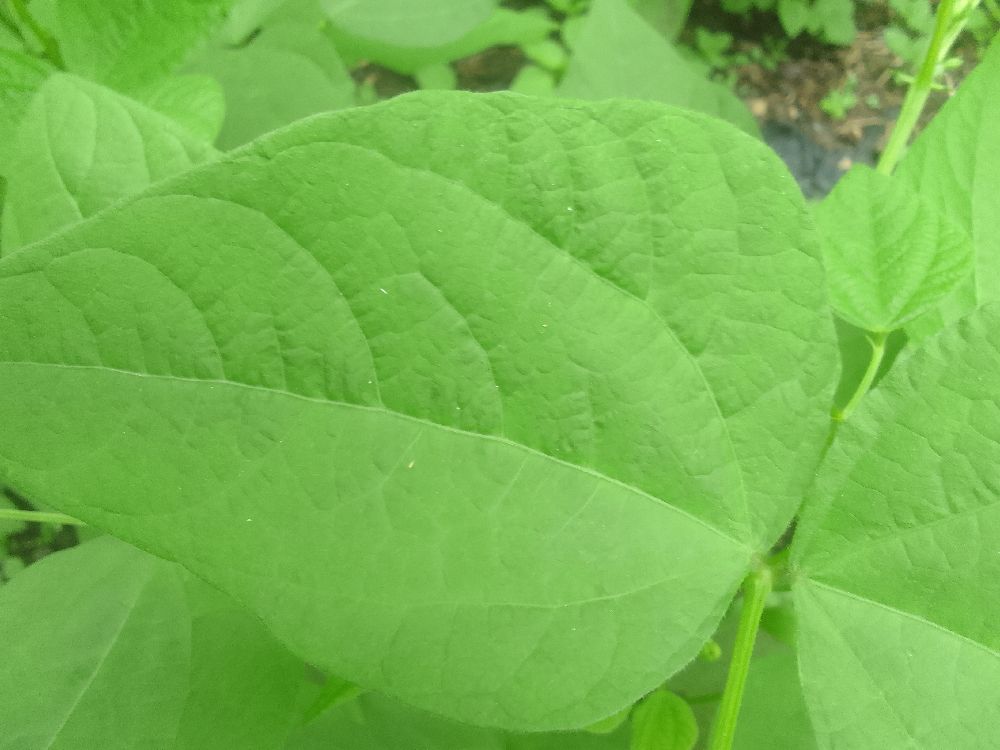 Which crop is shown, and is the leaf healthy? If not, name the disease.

common bean, healthy
